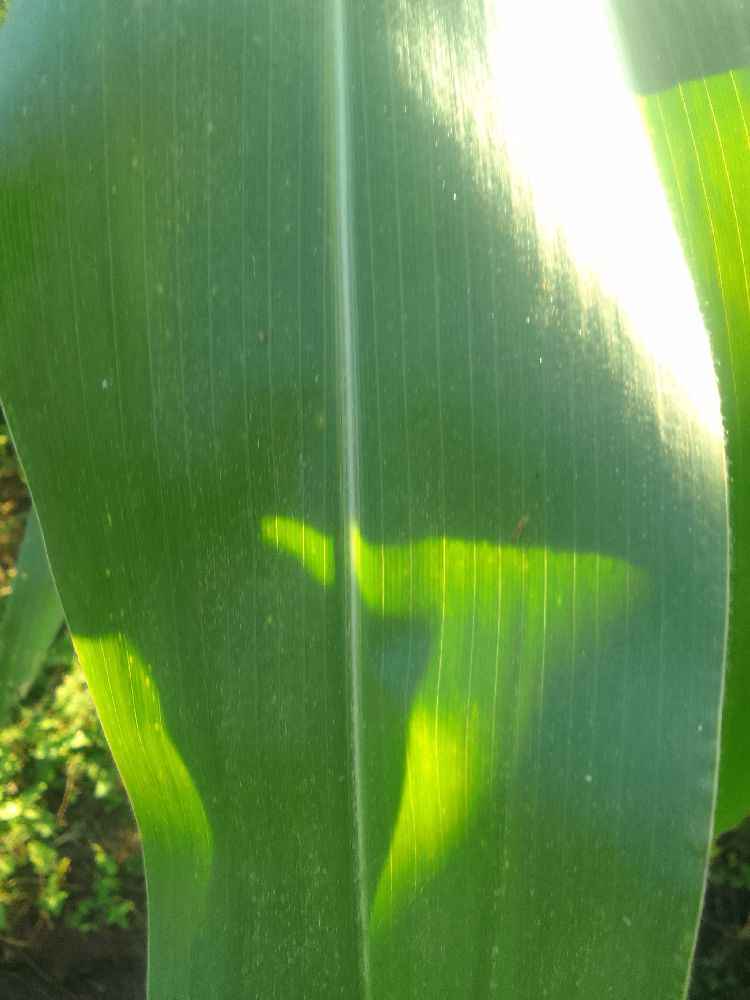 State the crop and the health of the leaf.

maize, healthy
